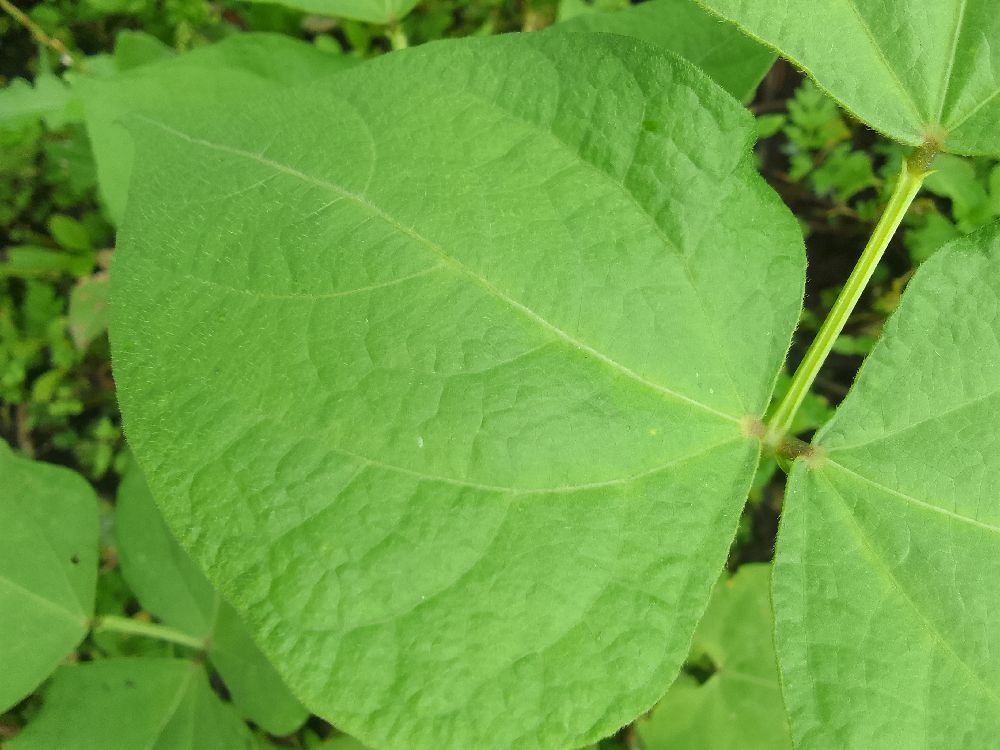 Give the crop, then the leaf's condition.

common bean, healthy
